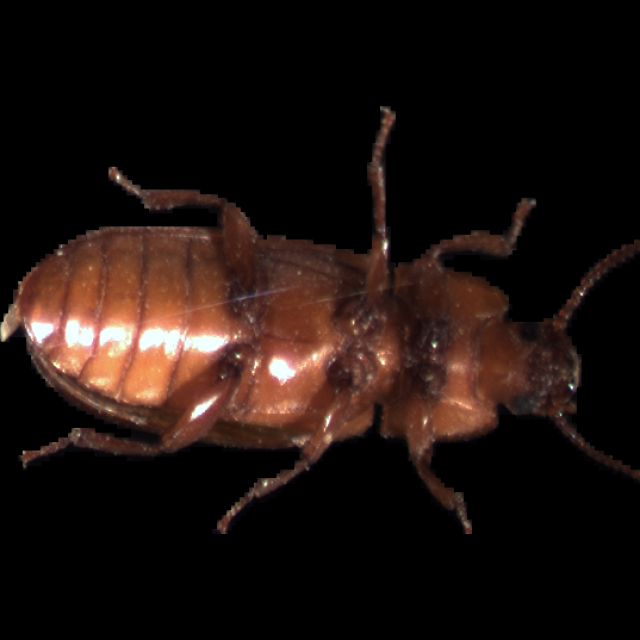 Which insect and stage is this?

mealworm beetle
